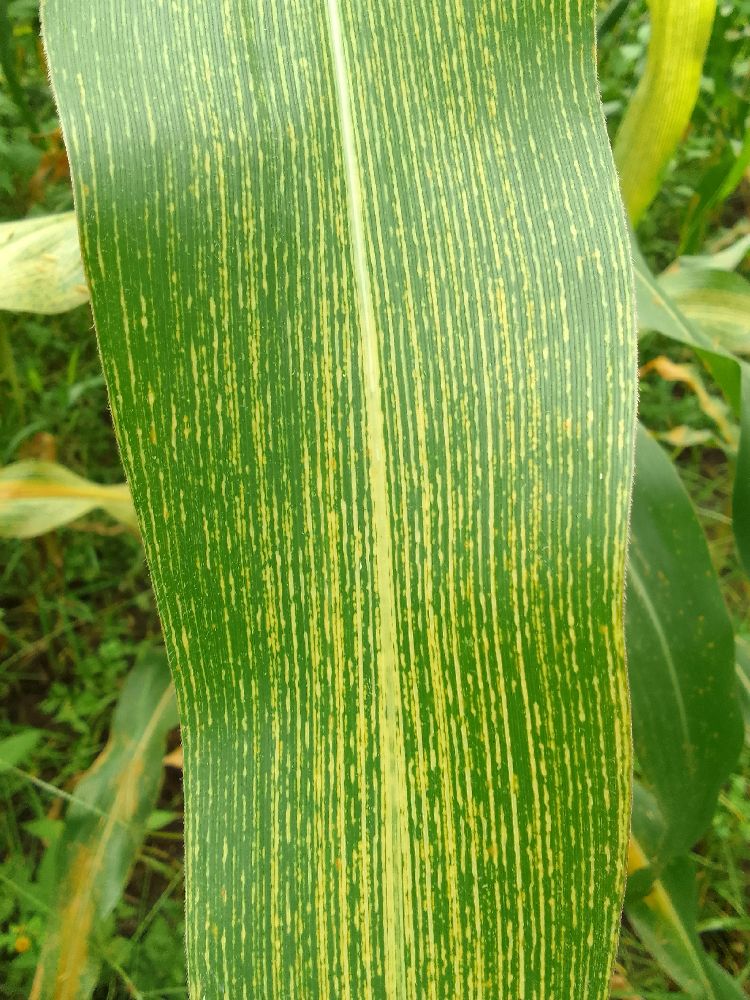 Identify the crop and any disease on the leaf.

maize, maize streak virus
